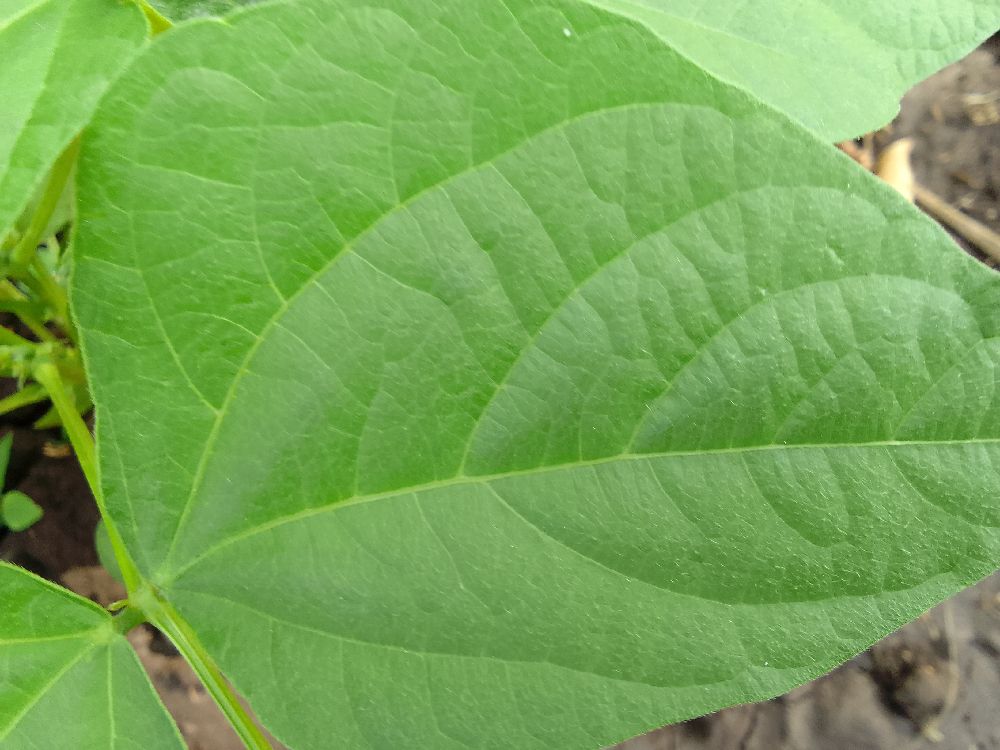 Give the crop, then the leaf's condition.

common bean, healthy
